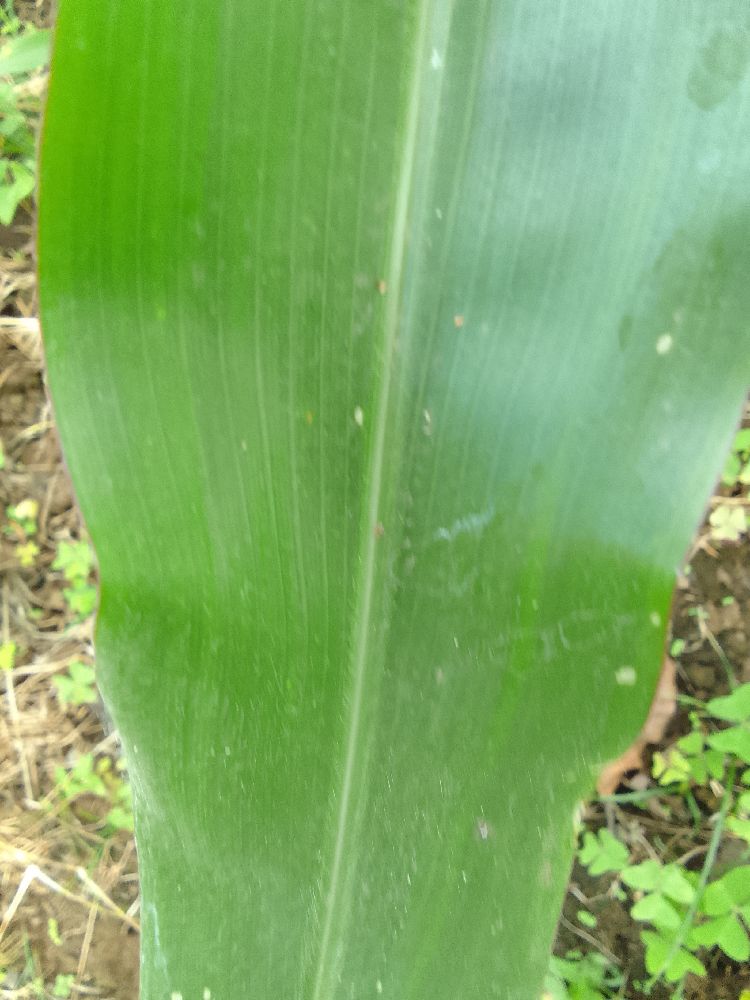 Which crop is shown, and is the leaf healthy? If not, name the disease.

maize, healthy
